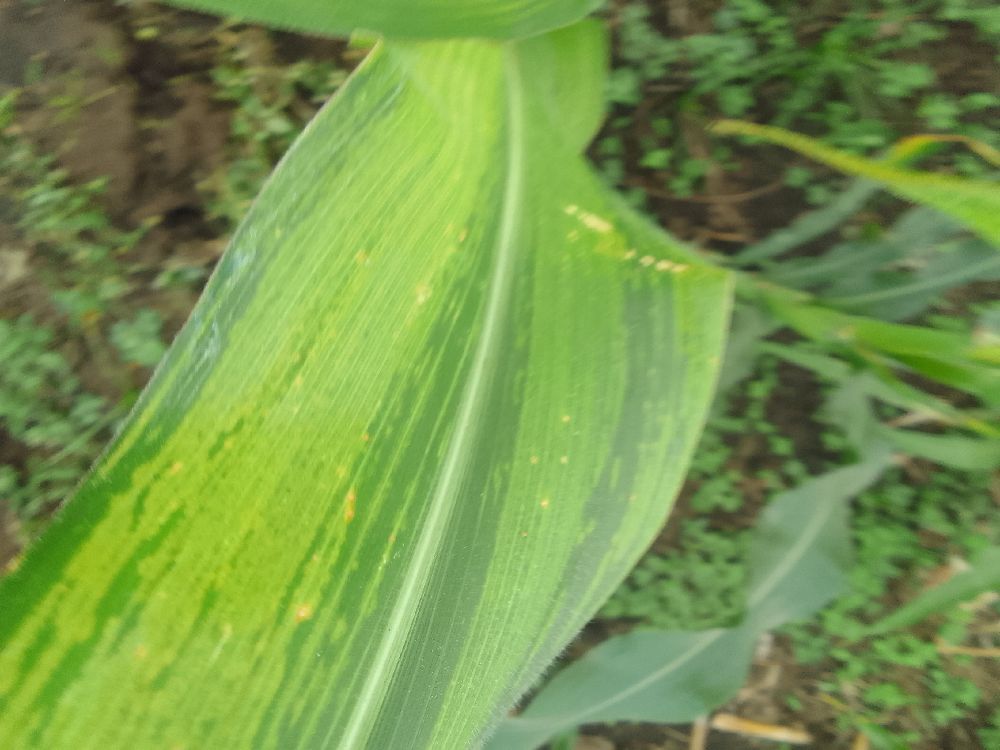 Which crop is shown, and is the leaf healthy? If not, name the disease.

maize, maize lethal necrosis
